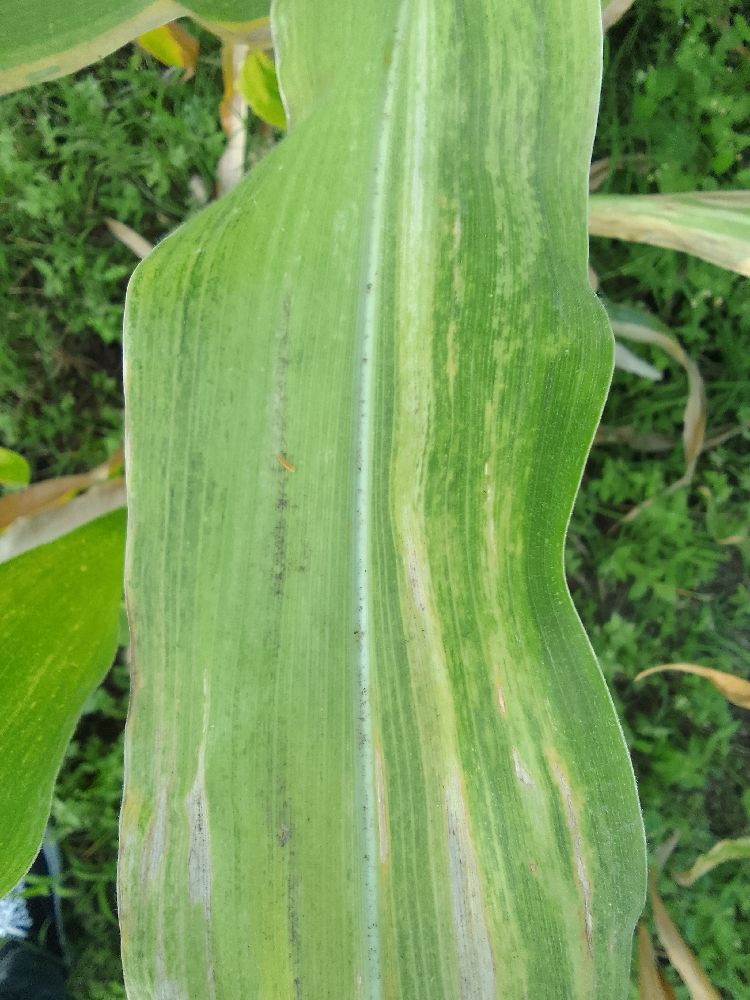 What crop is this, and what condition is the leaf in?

maize, maize lethal necrosis
